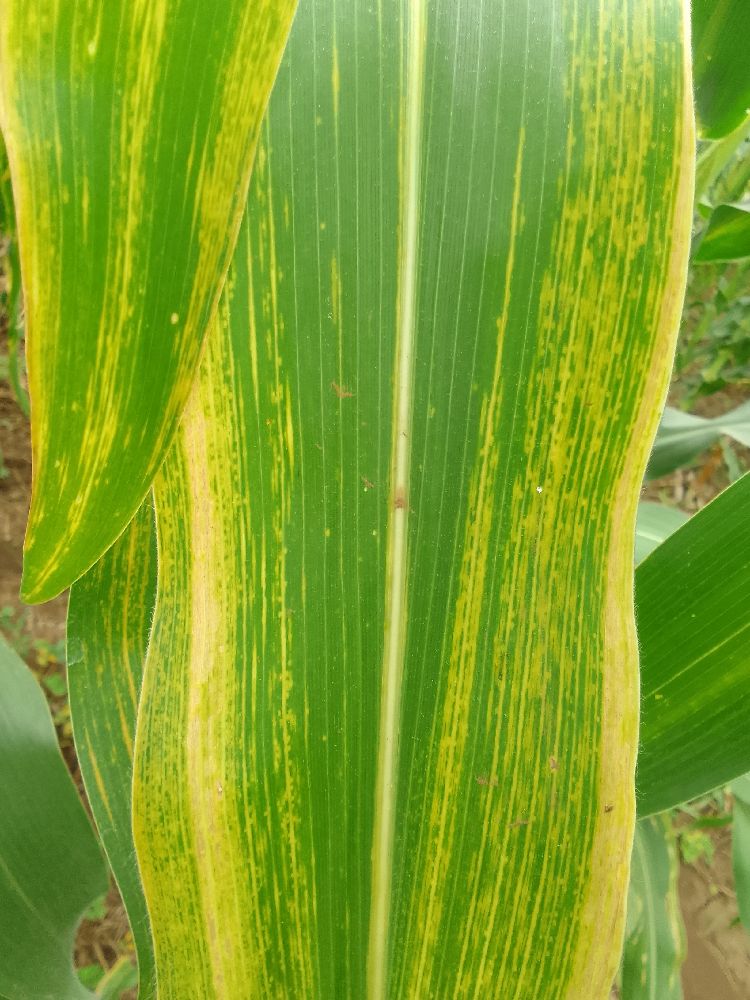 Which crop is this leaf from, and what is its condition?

maize, maize lethal necrosis
